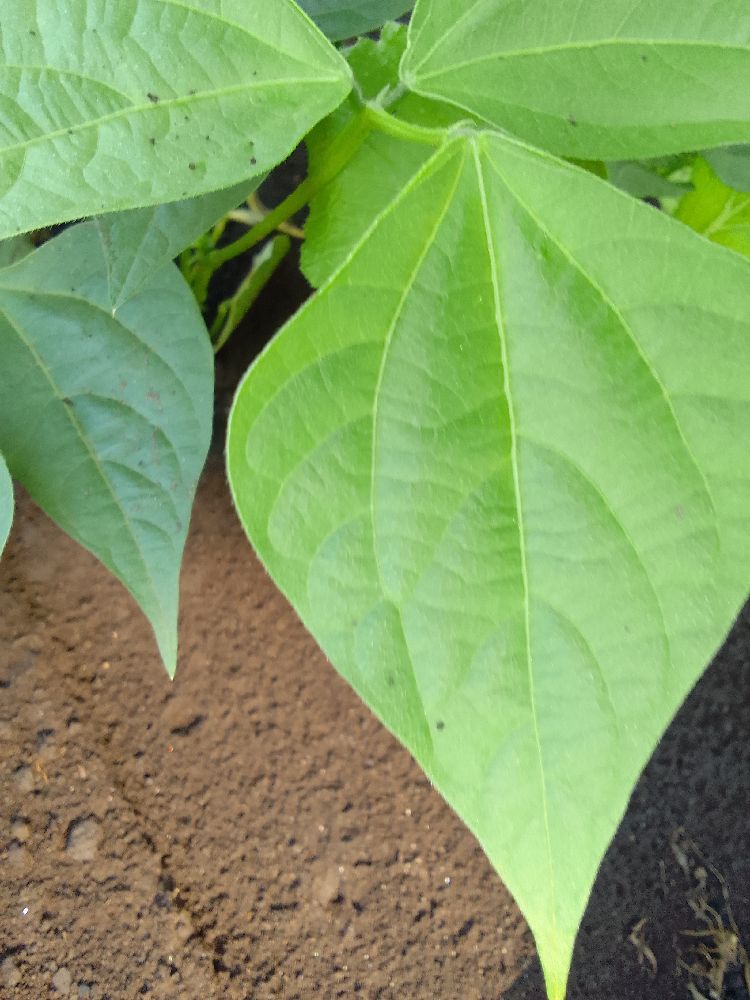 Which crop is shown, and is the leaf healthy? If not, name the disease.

common bean, healthy
